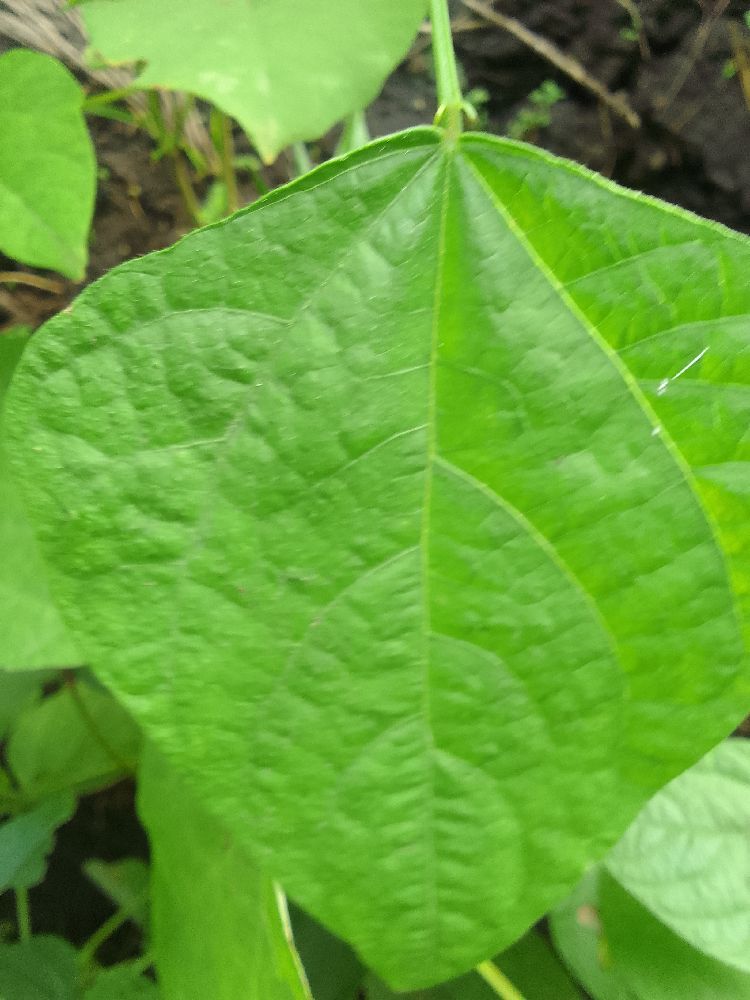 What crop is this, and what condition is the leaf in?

common bean, healthy
